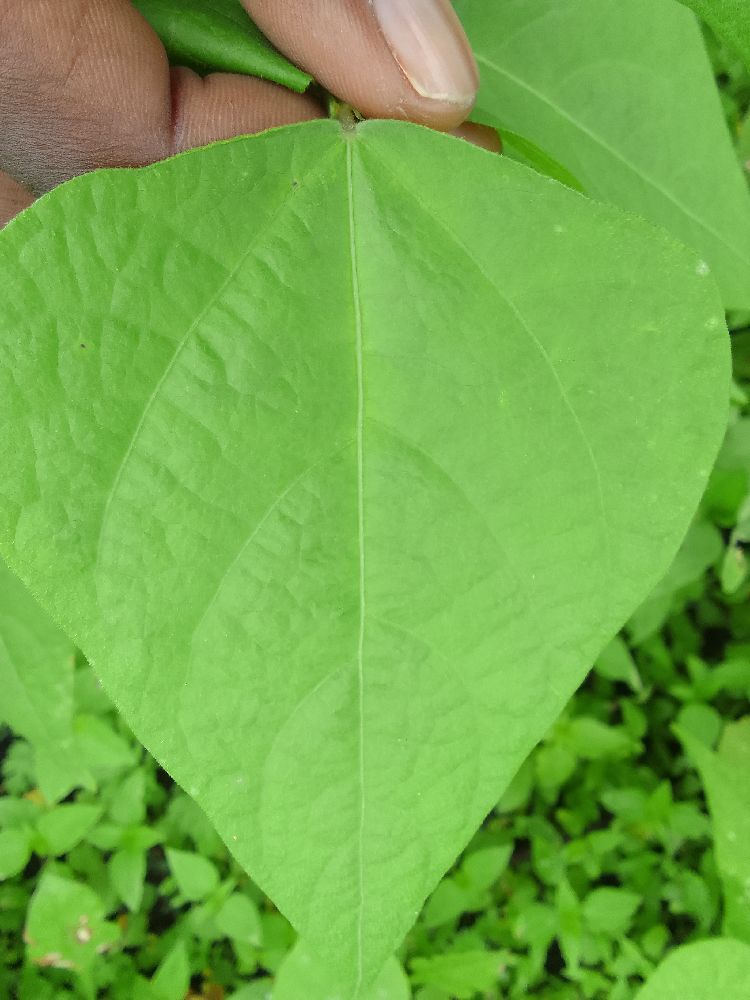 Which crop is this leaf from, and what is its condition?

common bean, healthy
